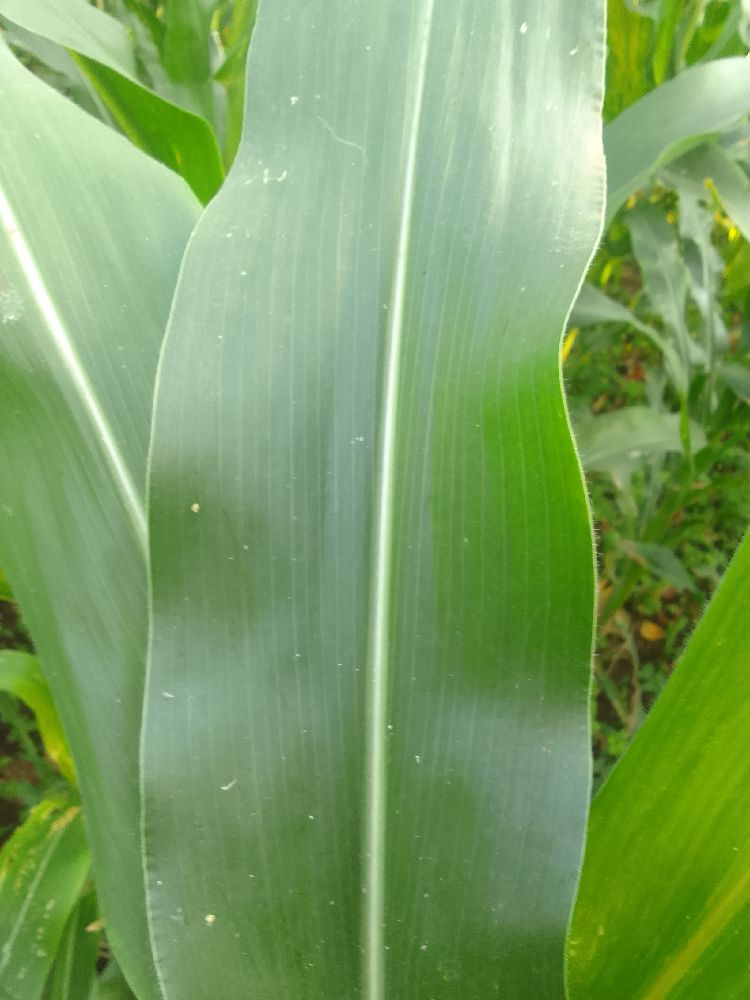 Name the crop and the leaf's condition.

maize, healthy
